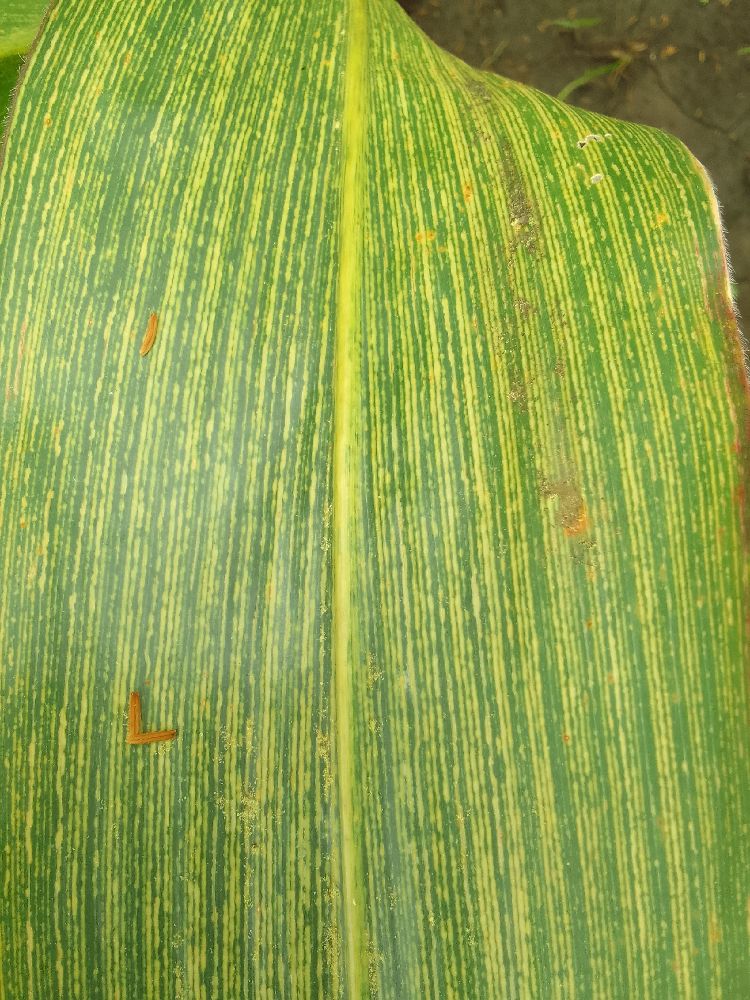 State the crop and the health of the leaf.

maize, maize streak virus
